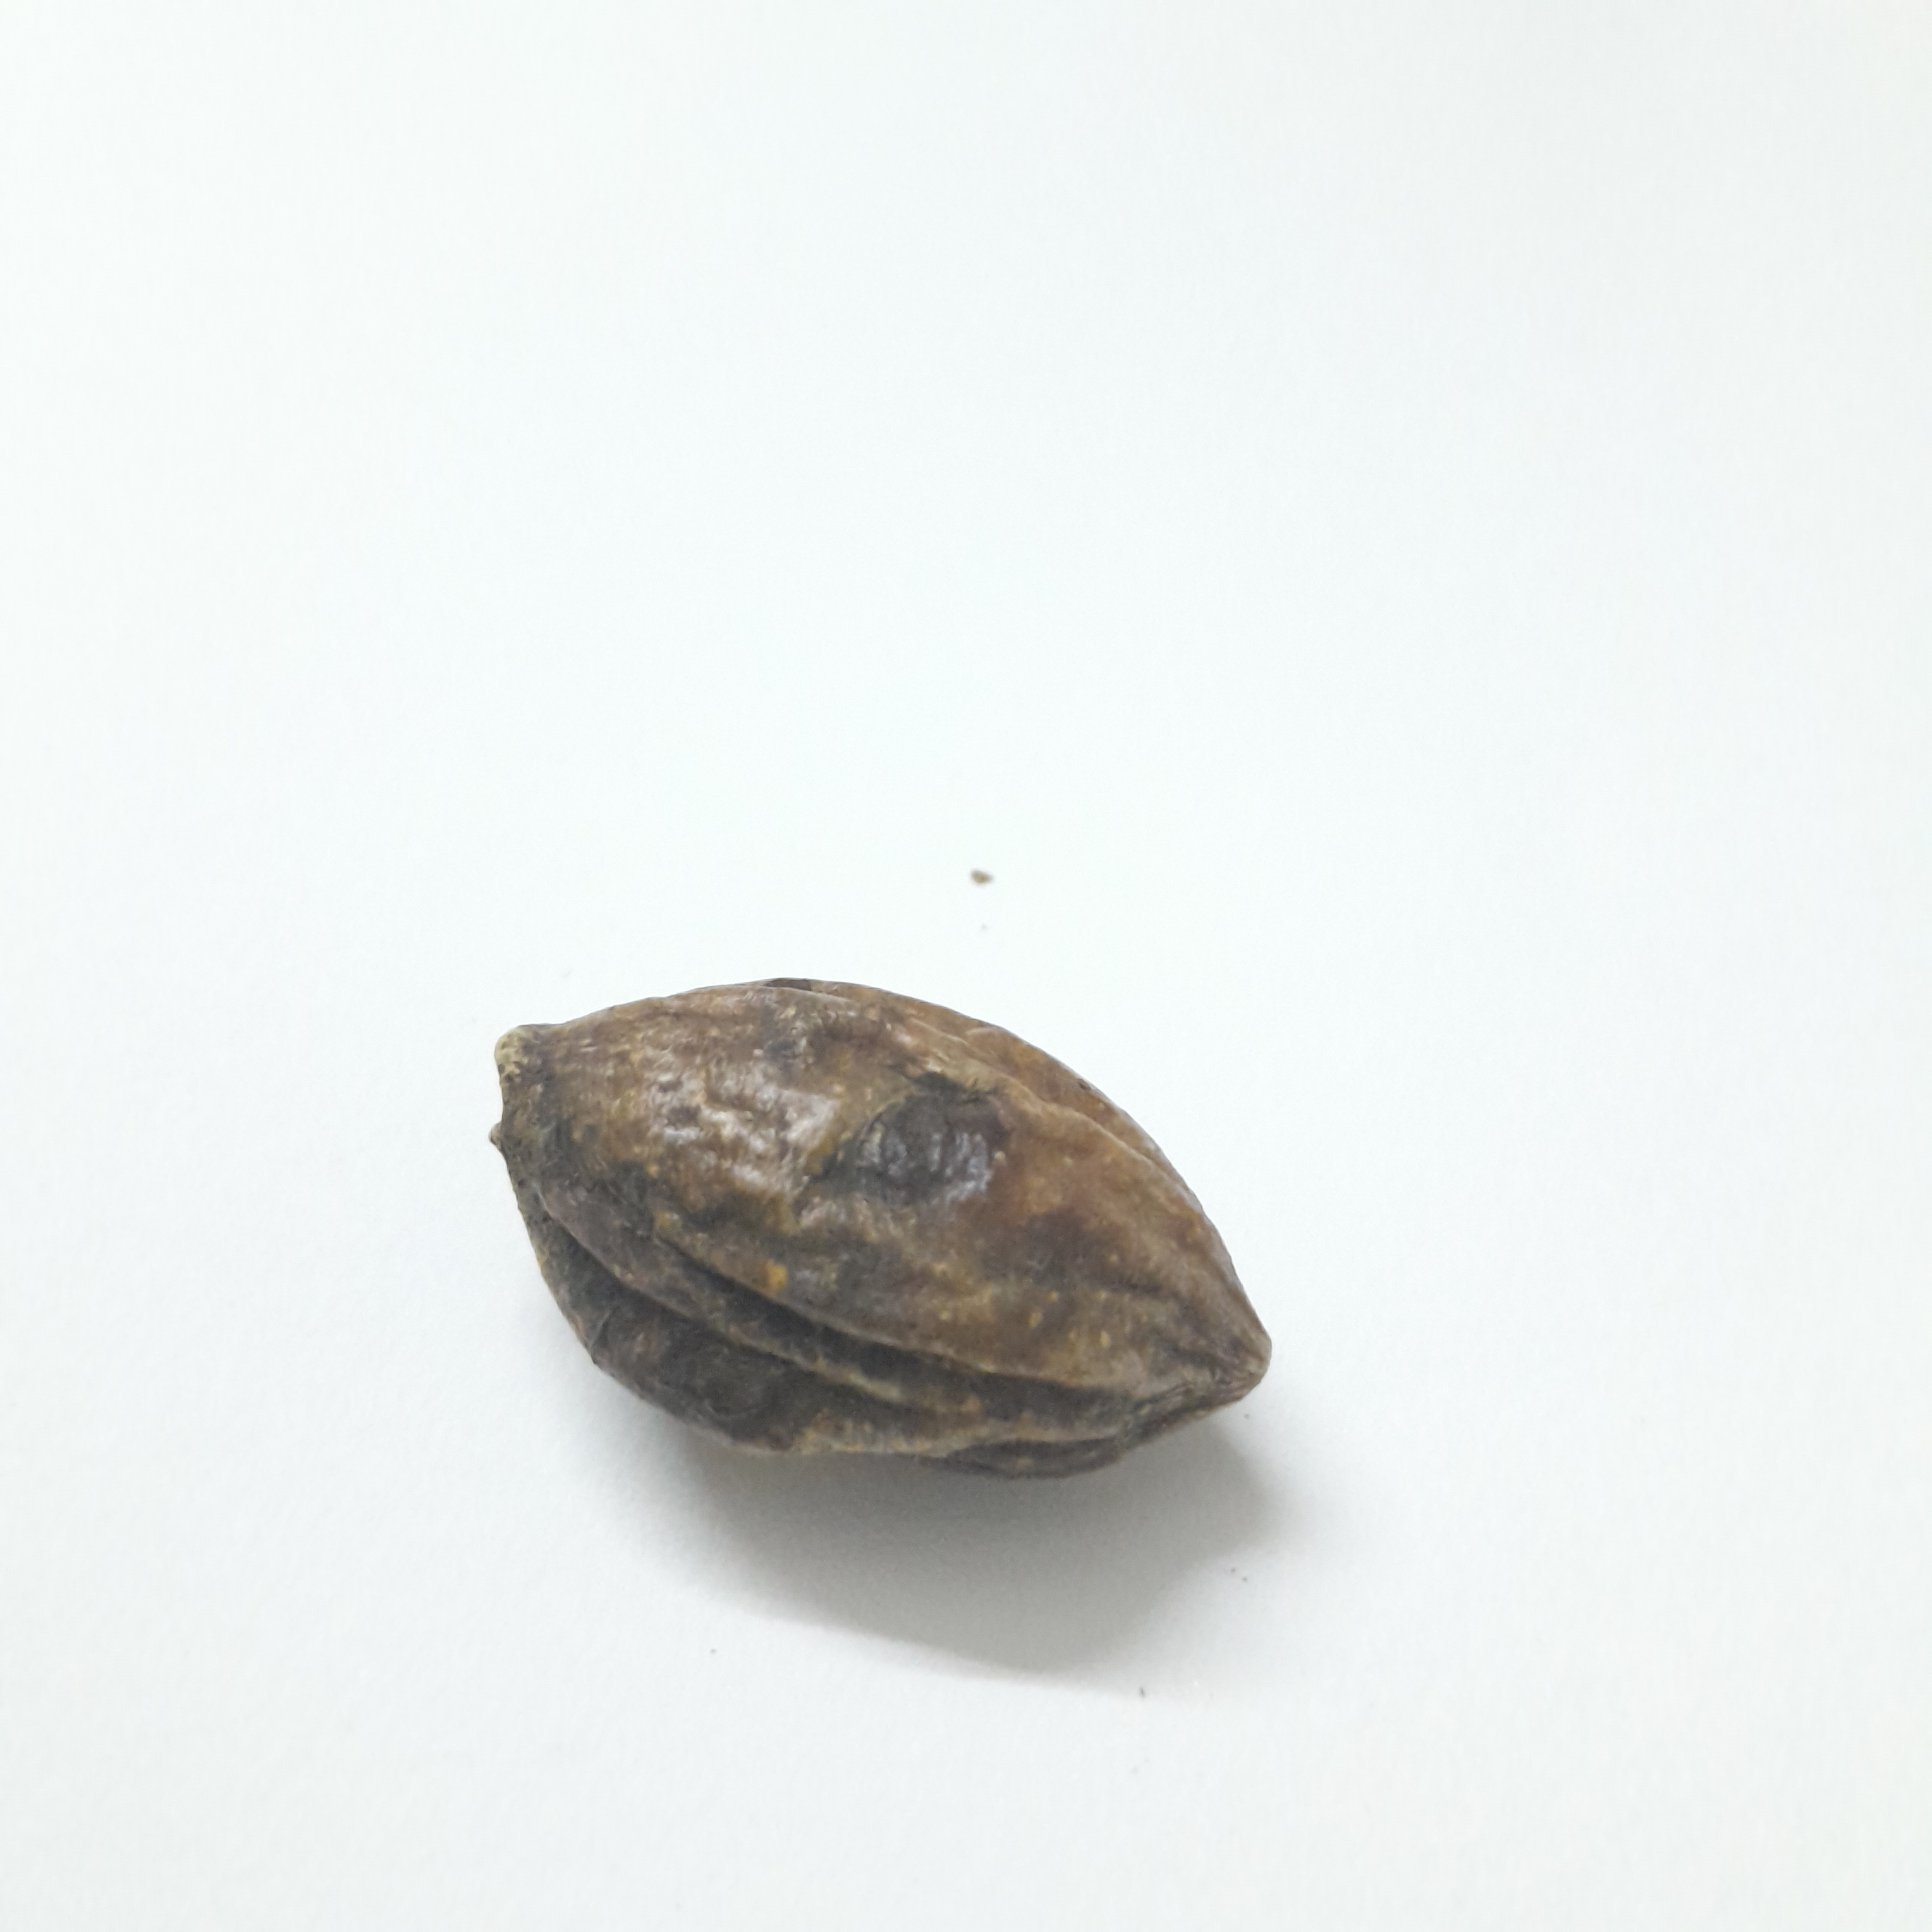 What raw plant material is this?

hirdaa
